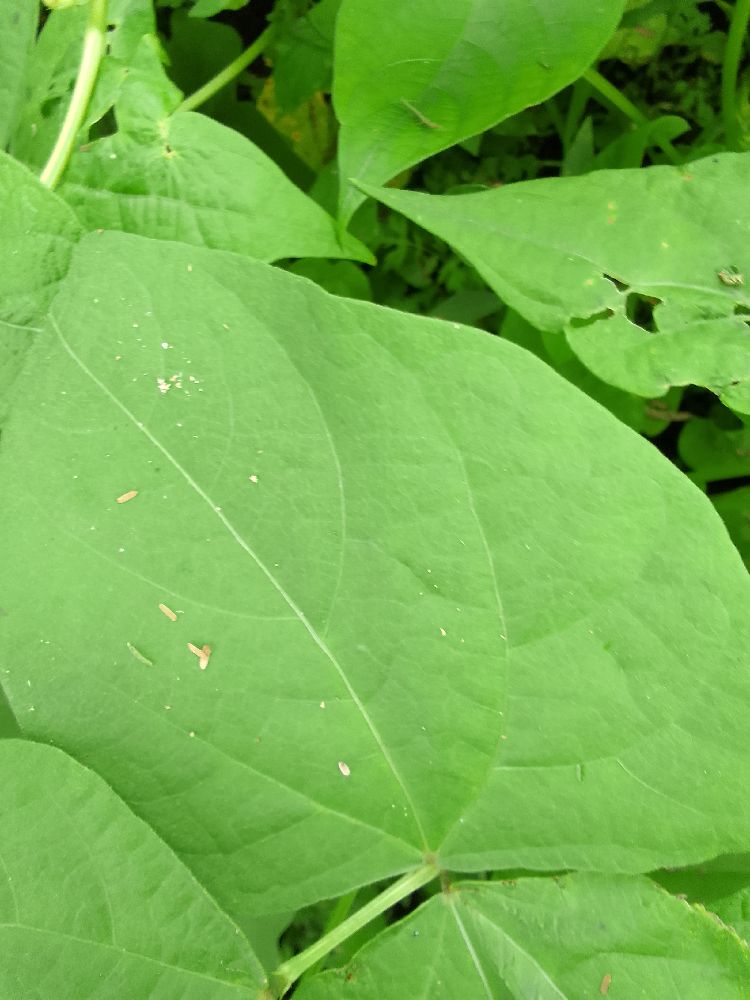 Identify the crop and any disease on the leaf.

common bean, healthy
